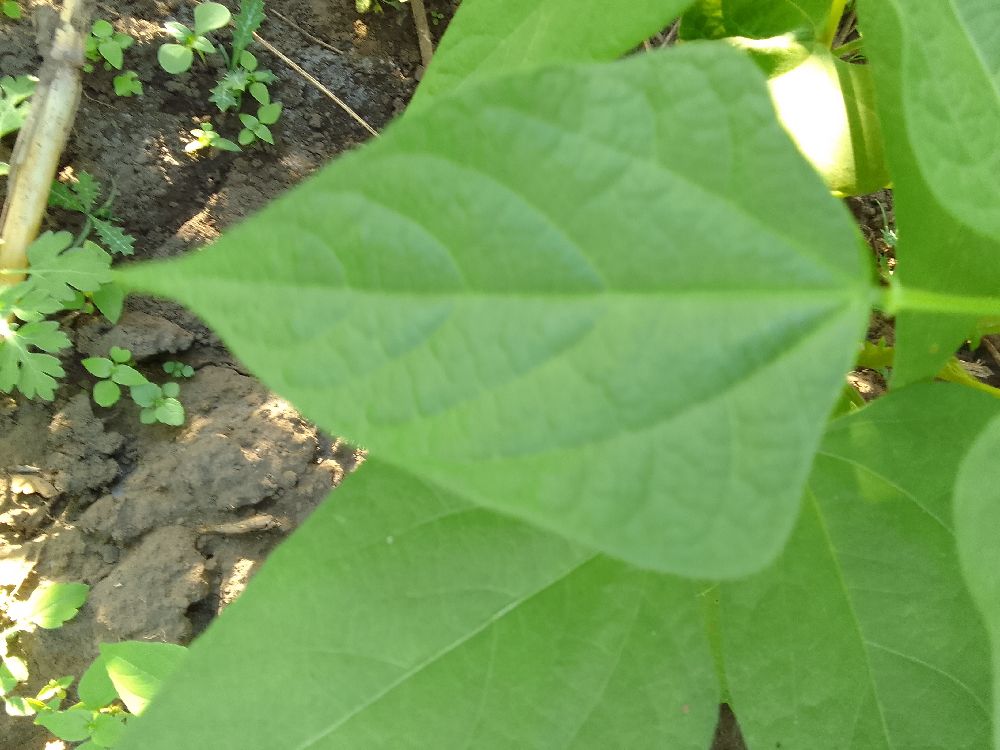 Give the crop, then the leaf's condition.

common bean, healthy
